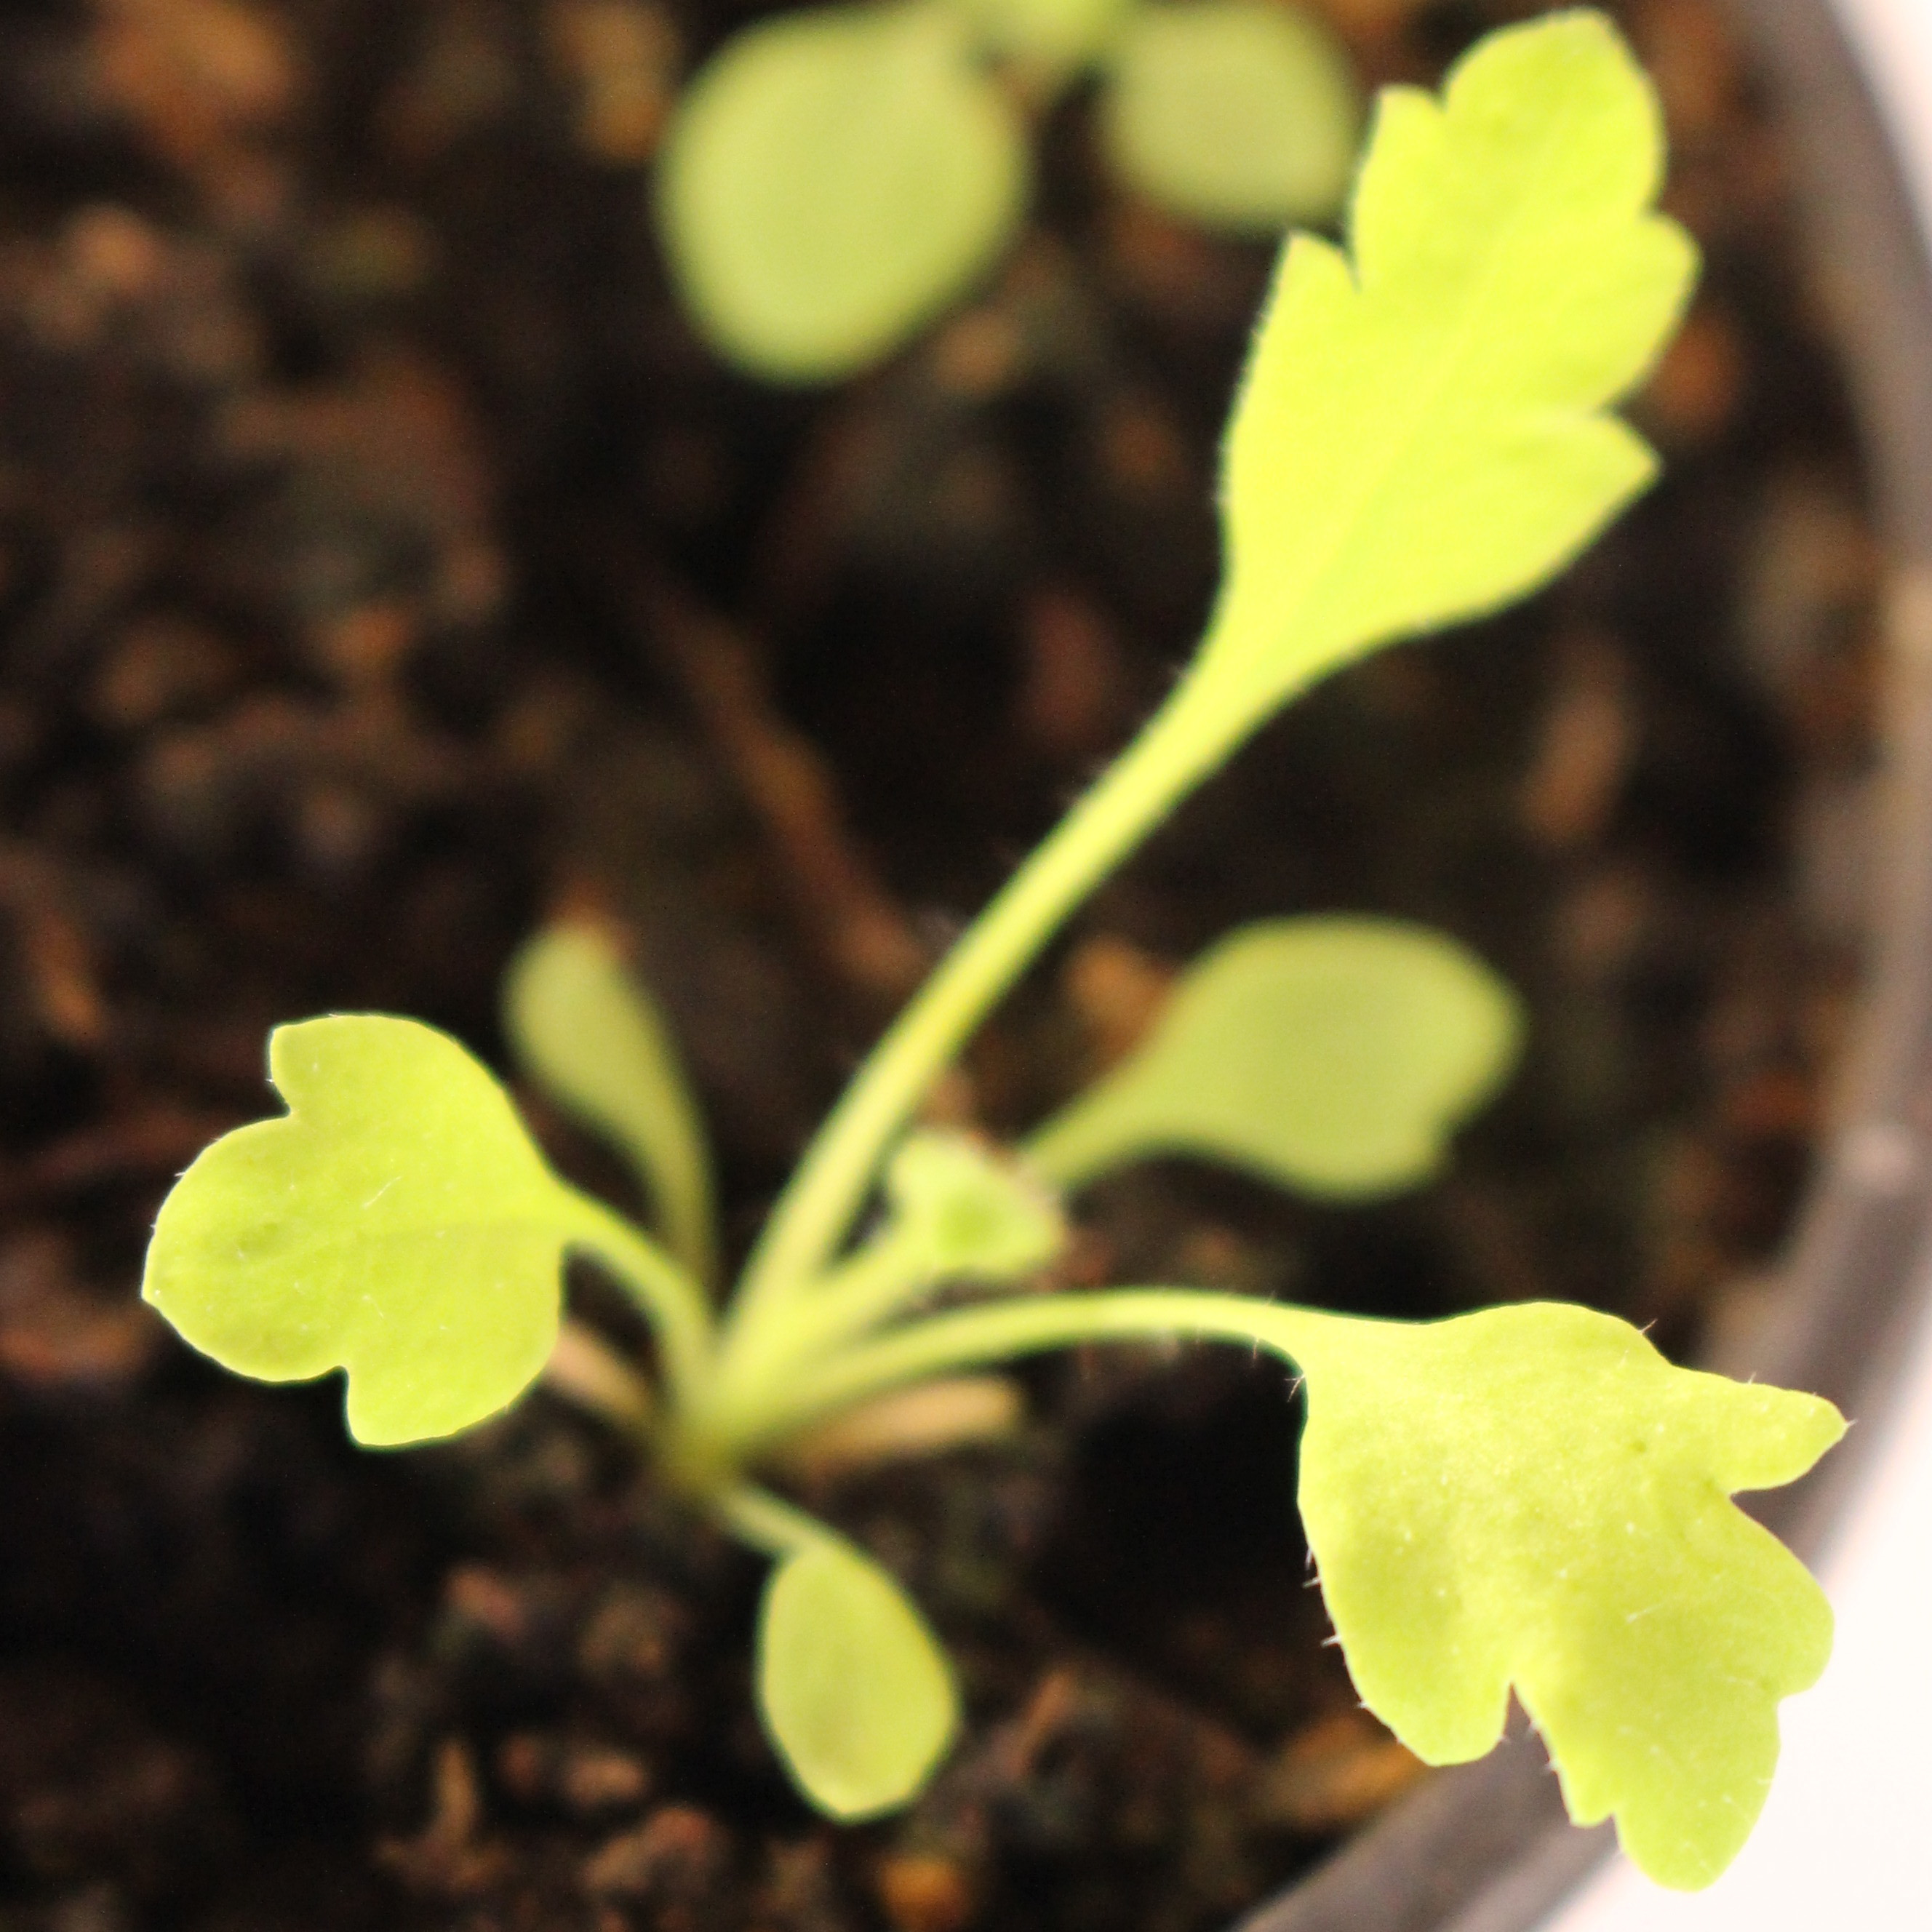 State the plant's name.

Papaver rhoeas
